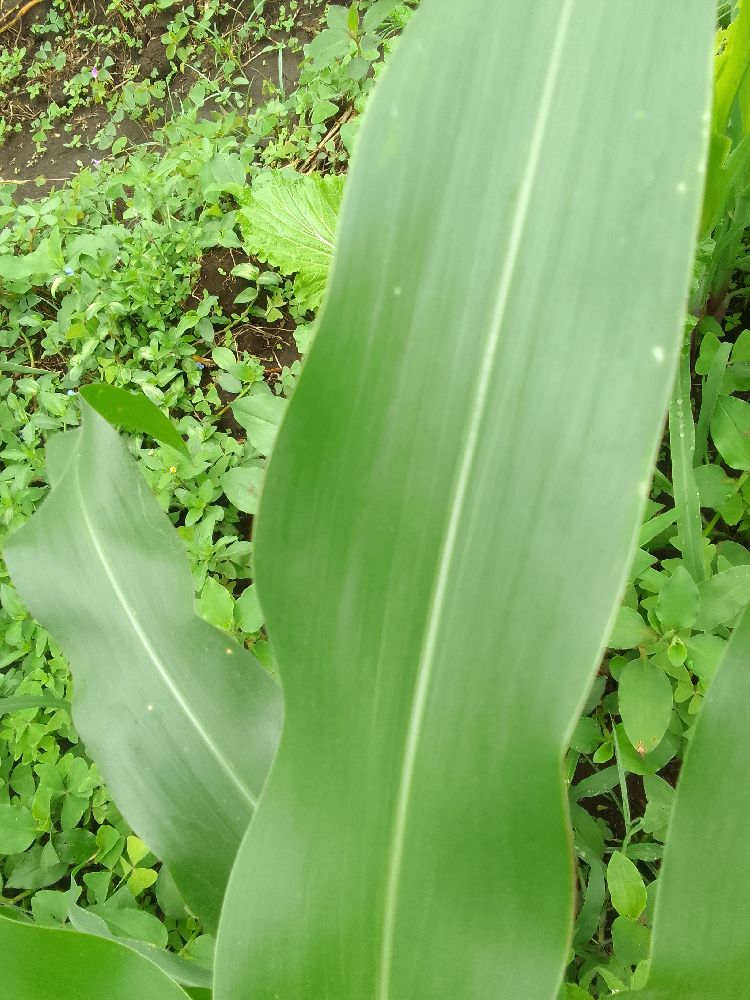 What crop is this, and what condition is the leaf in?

maize, healthy
